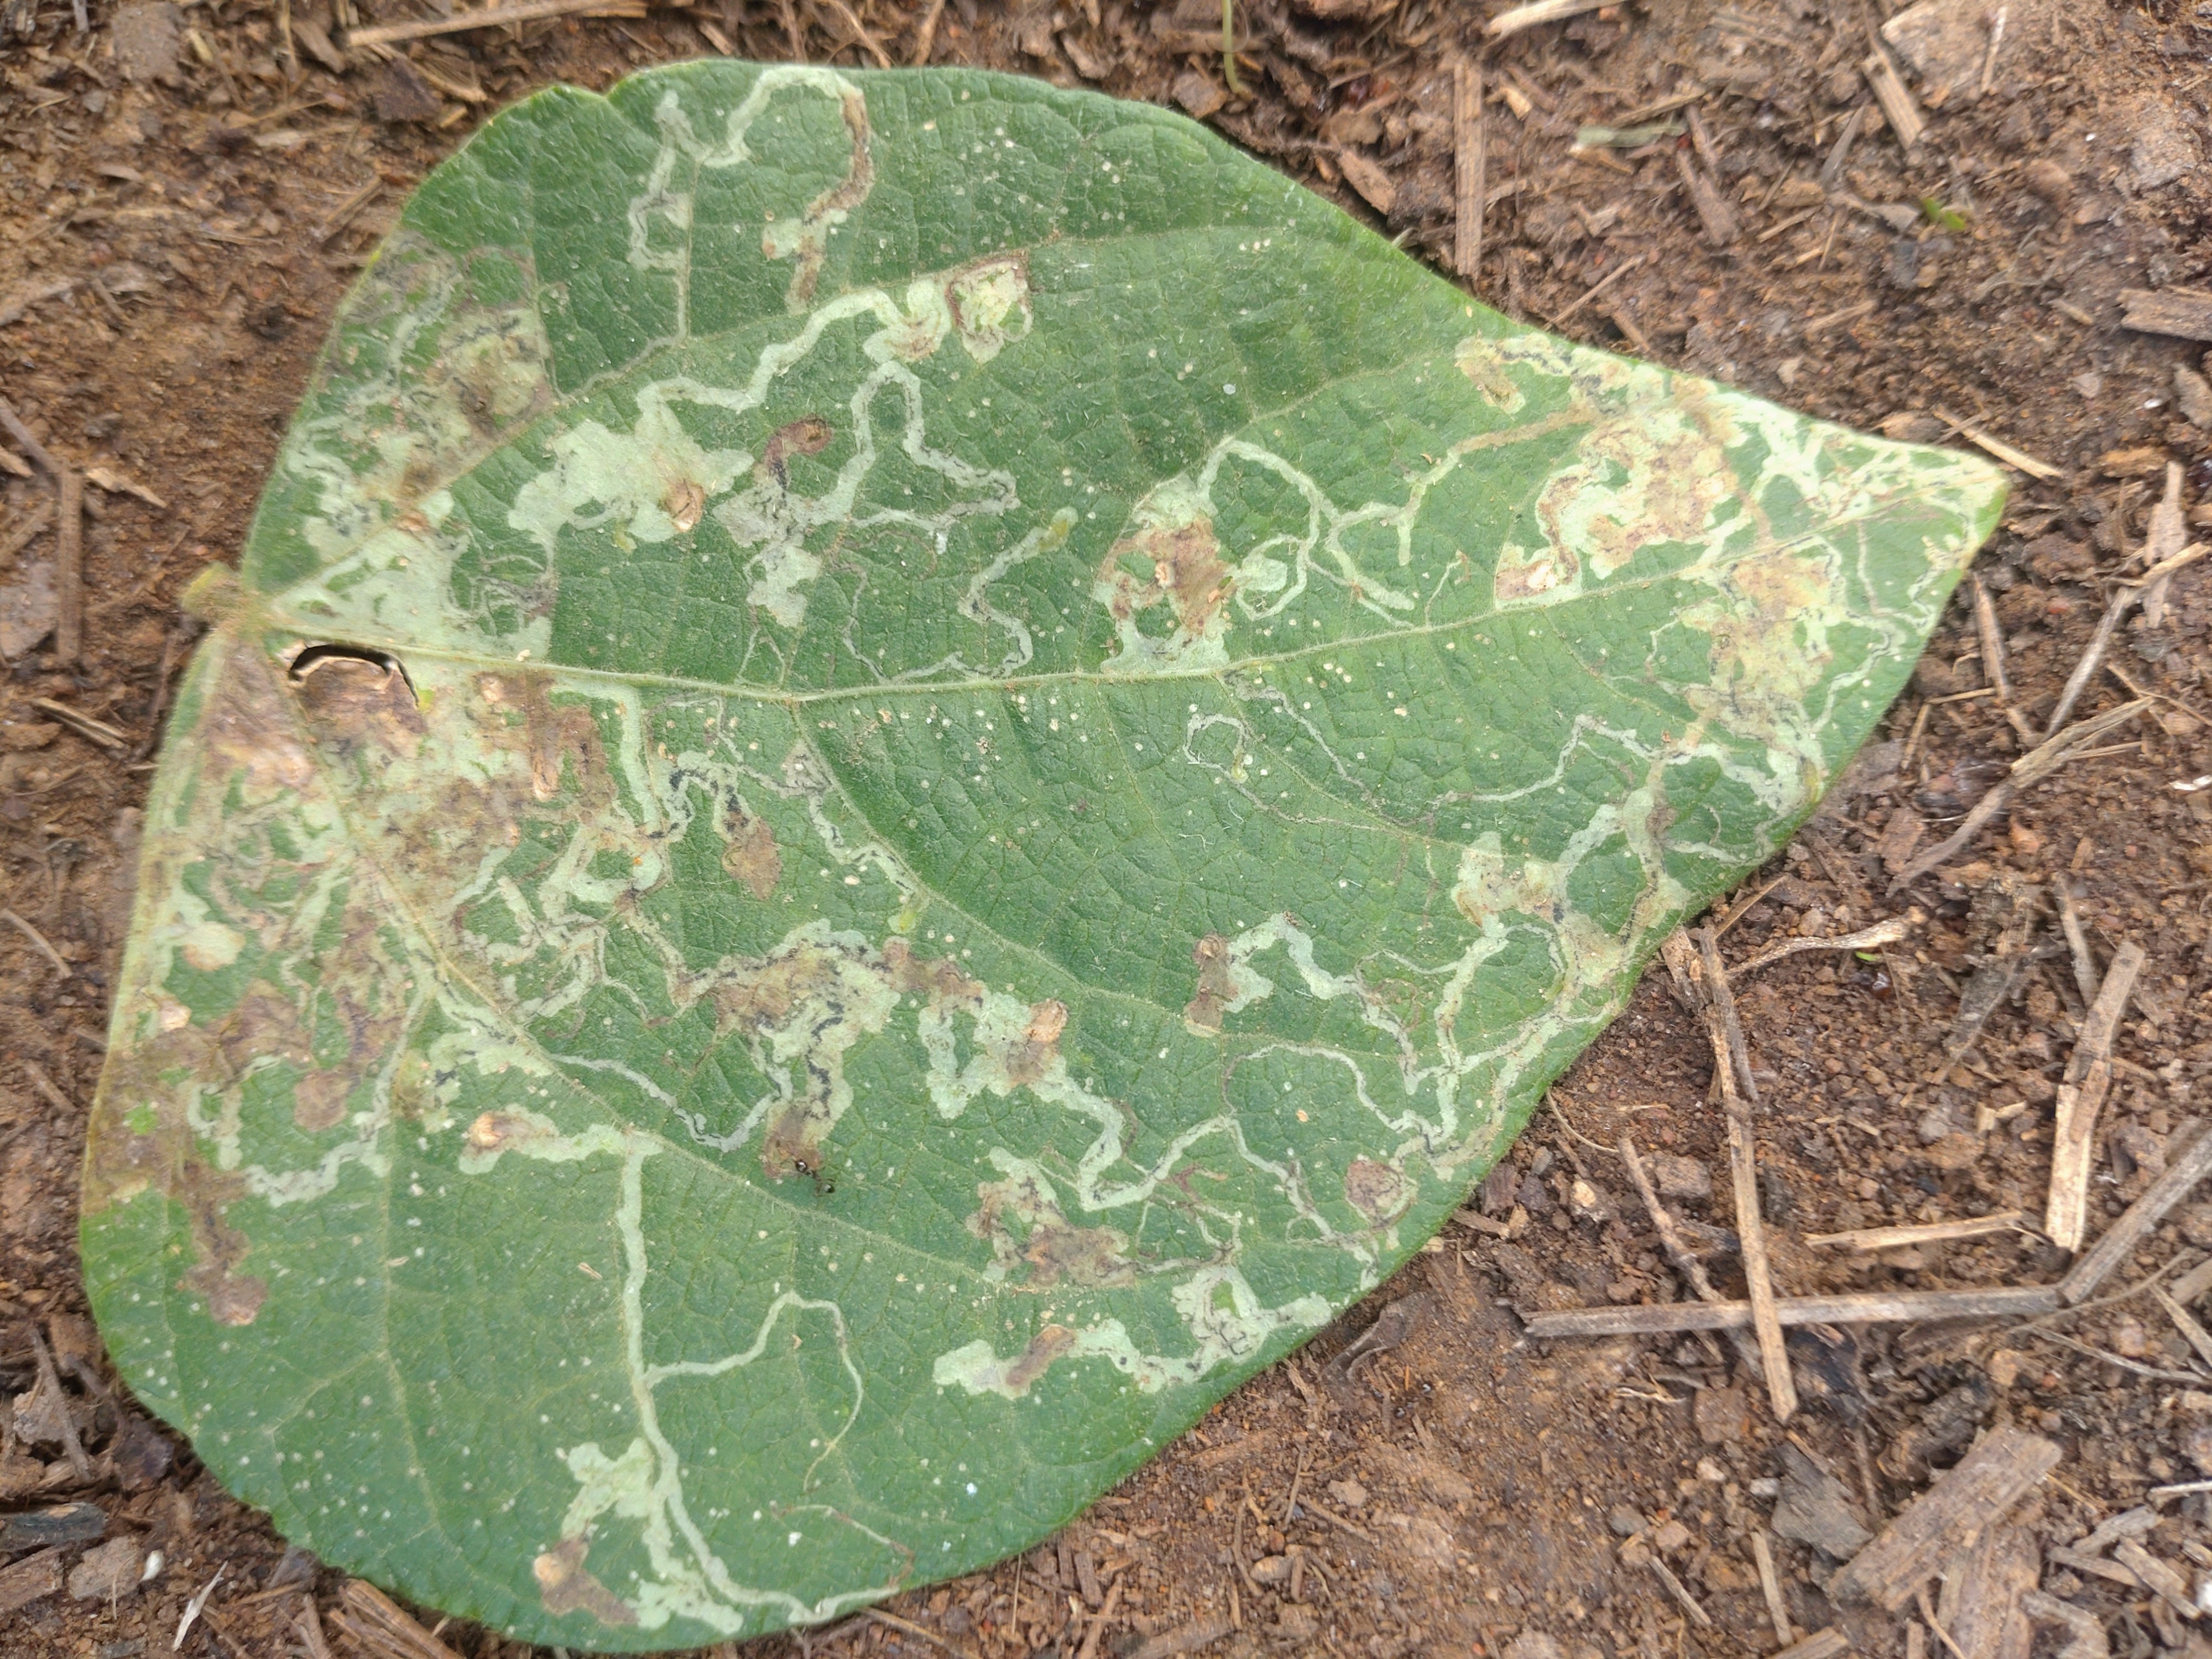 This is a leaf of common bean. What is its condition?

anthracnose
